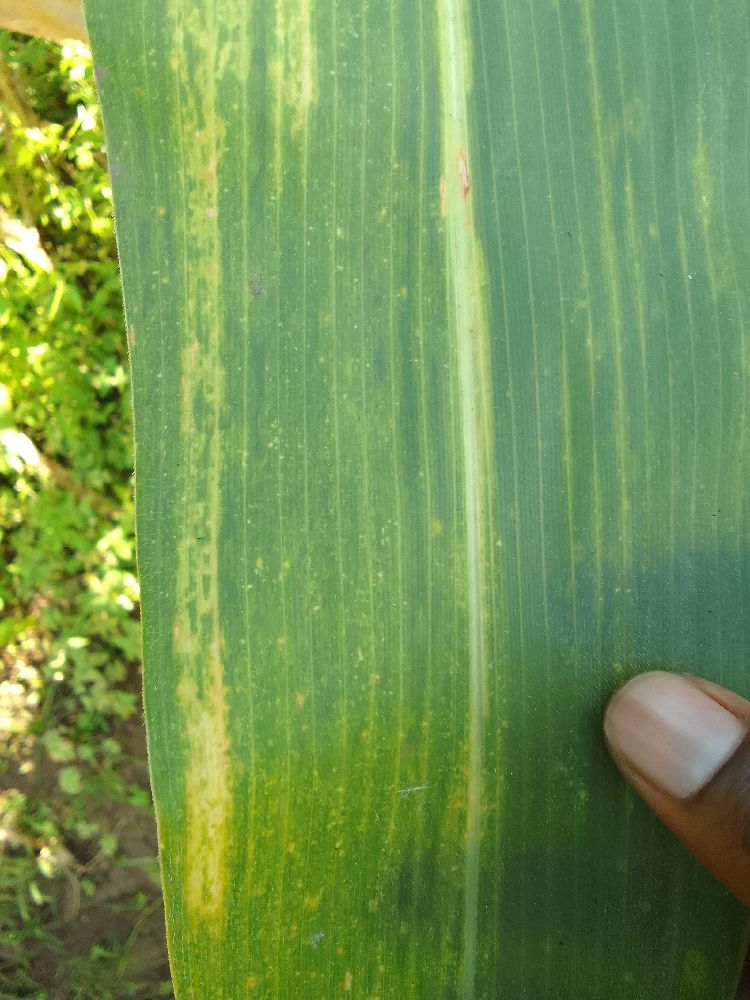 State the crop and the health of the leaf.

maize, maize lethal necrosis
